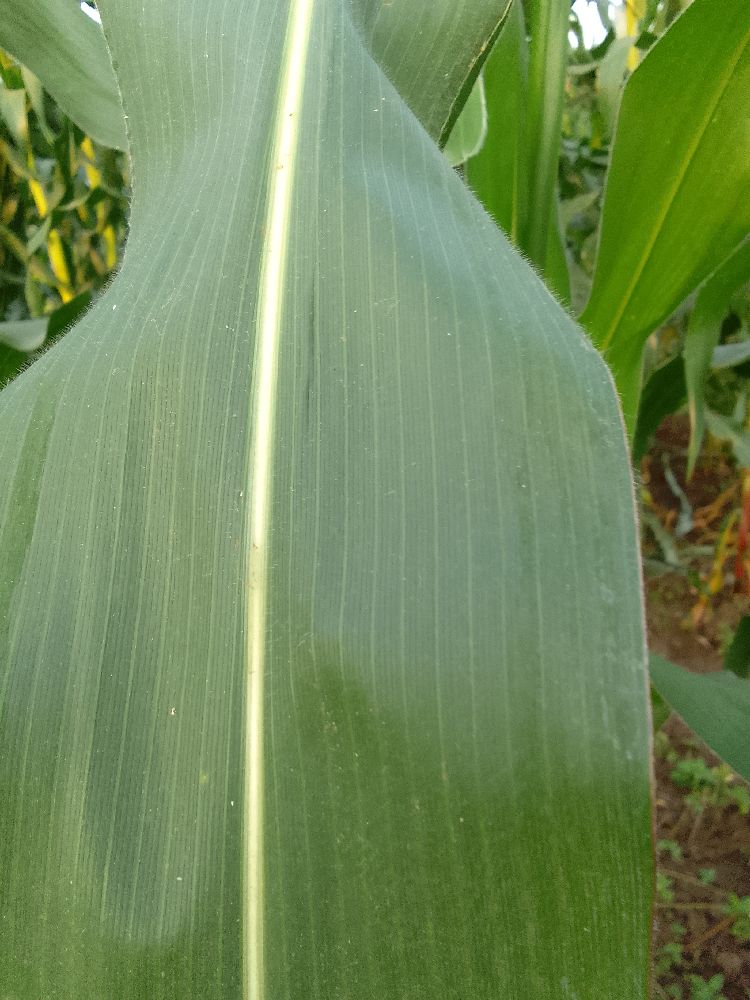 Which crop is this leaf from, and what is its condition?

maize, healthy
